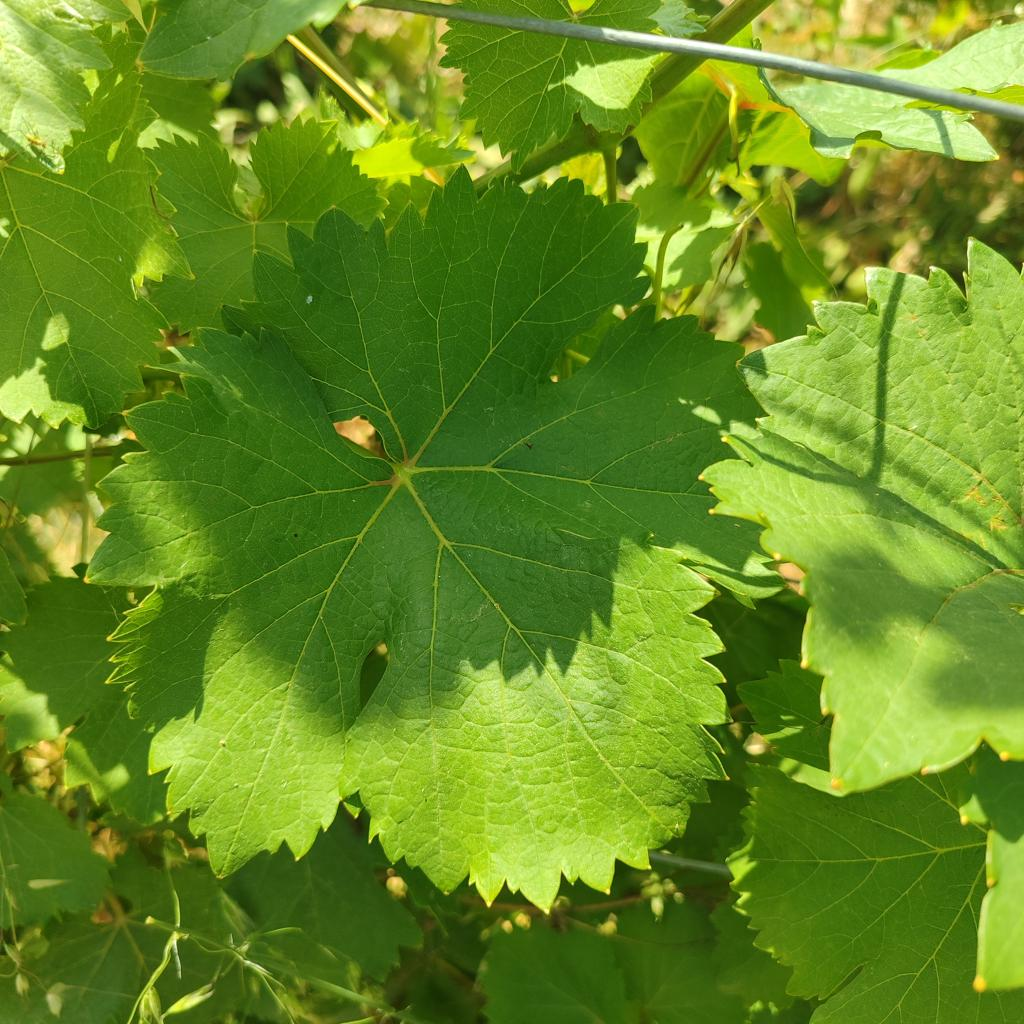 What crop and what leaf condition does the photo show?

grapevine, healthy
